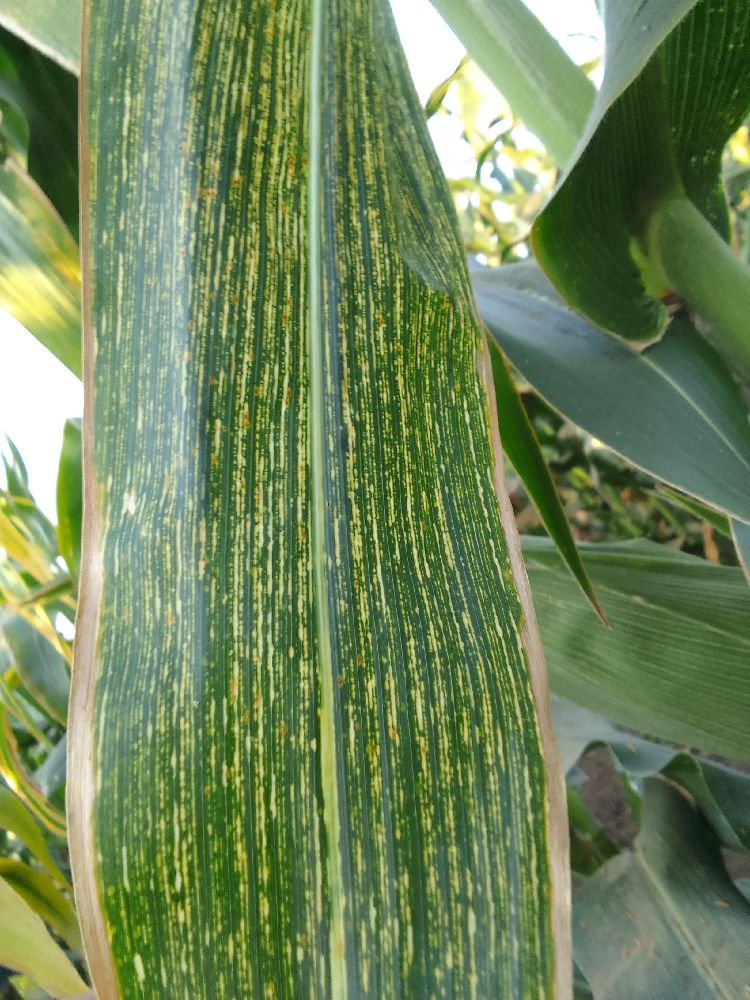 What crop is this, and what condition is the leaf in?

maize, maize streak virus
